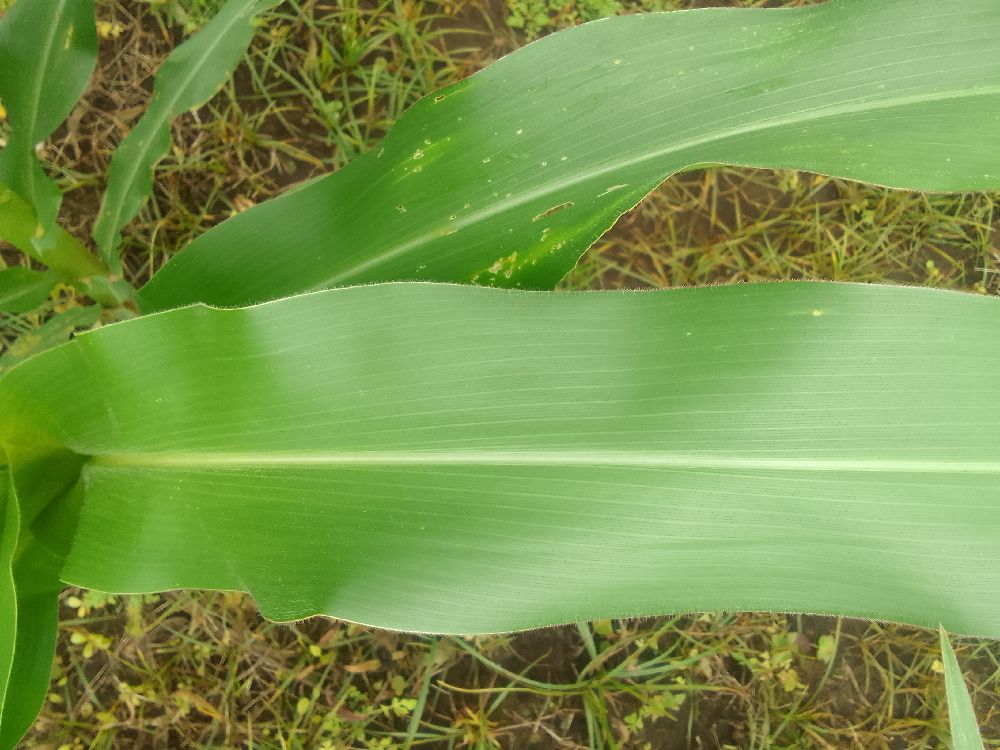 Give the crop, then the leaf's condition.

maize, healthy
